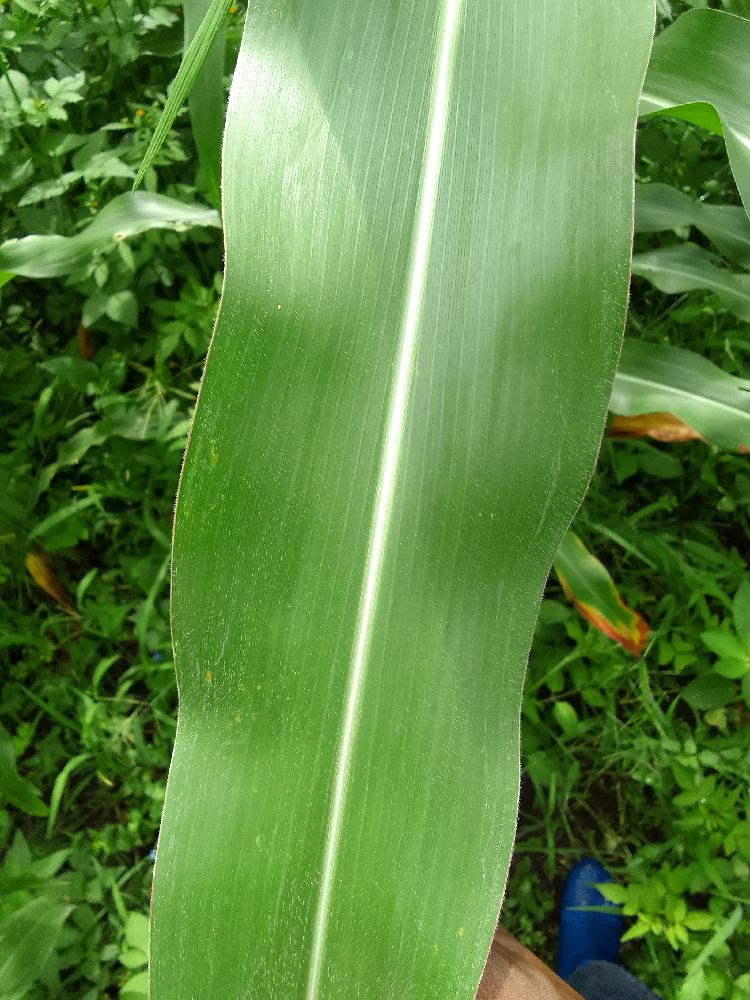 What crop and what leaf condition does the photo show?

maize, healthy
